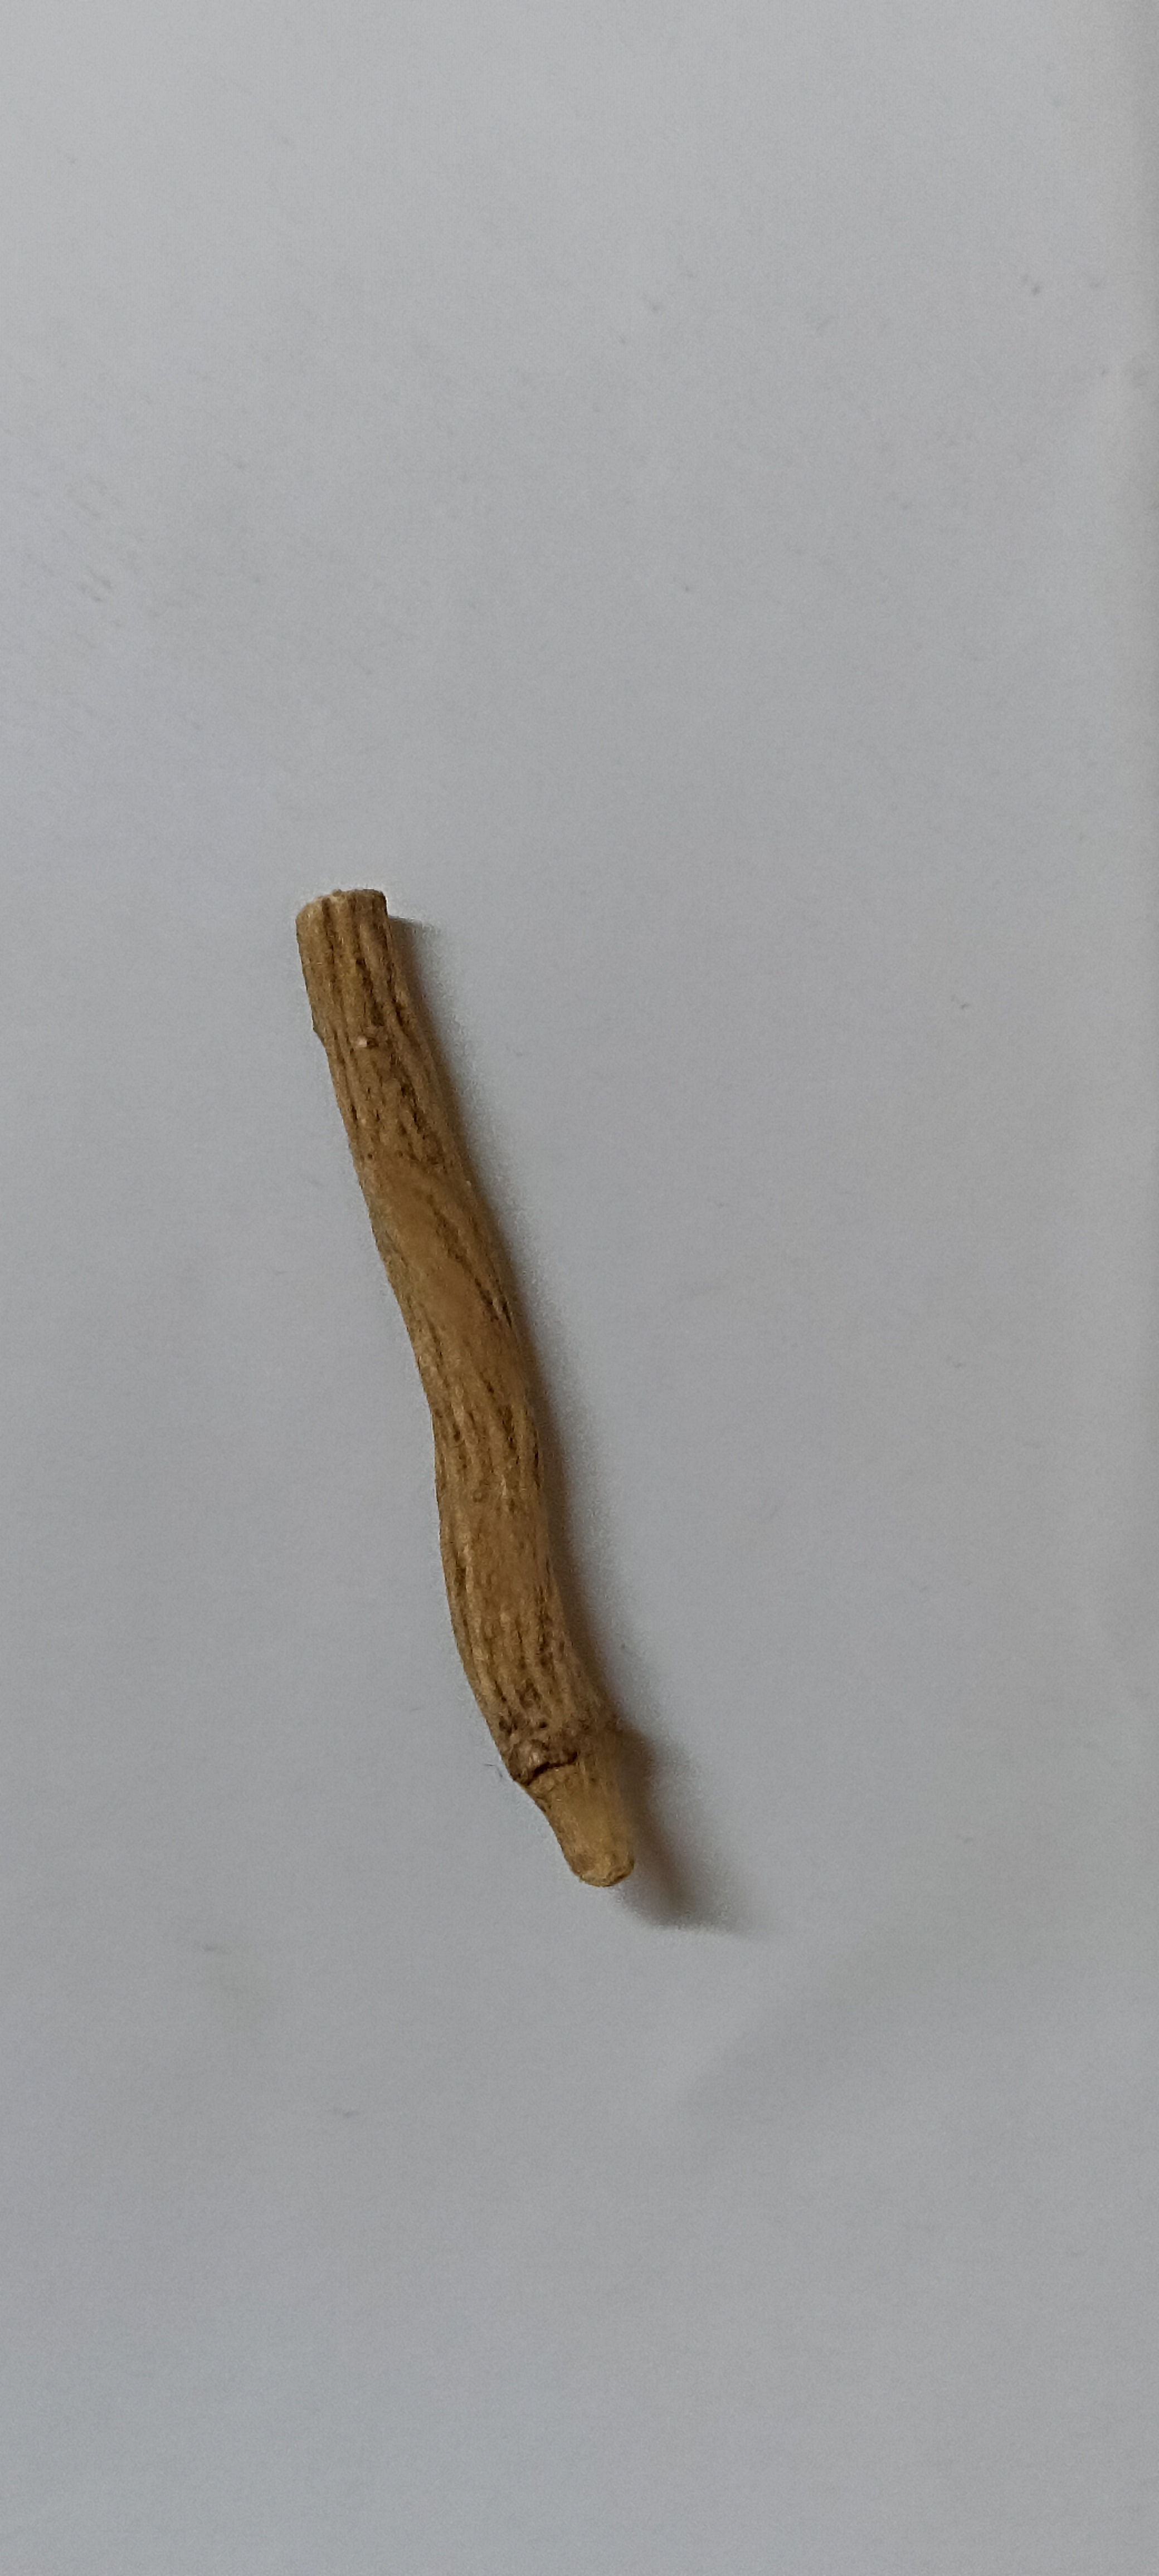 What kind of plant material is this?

ashwagandha
